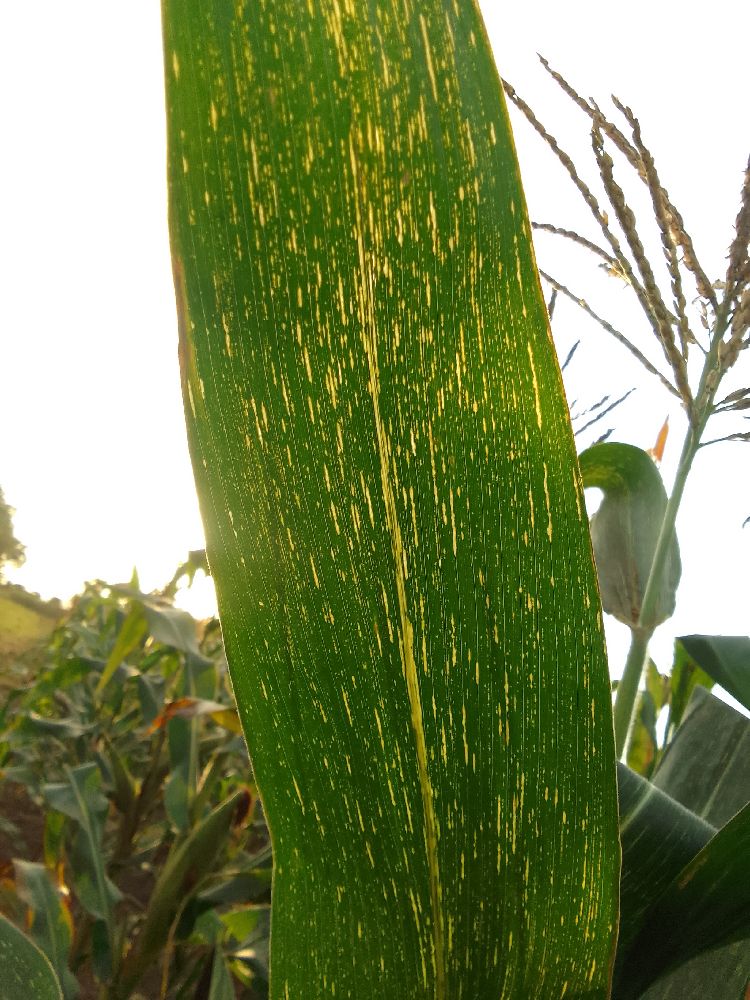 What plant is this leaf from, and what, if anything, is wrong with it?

maize, maize streak virus
